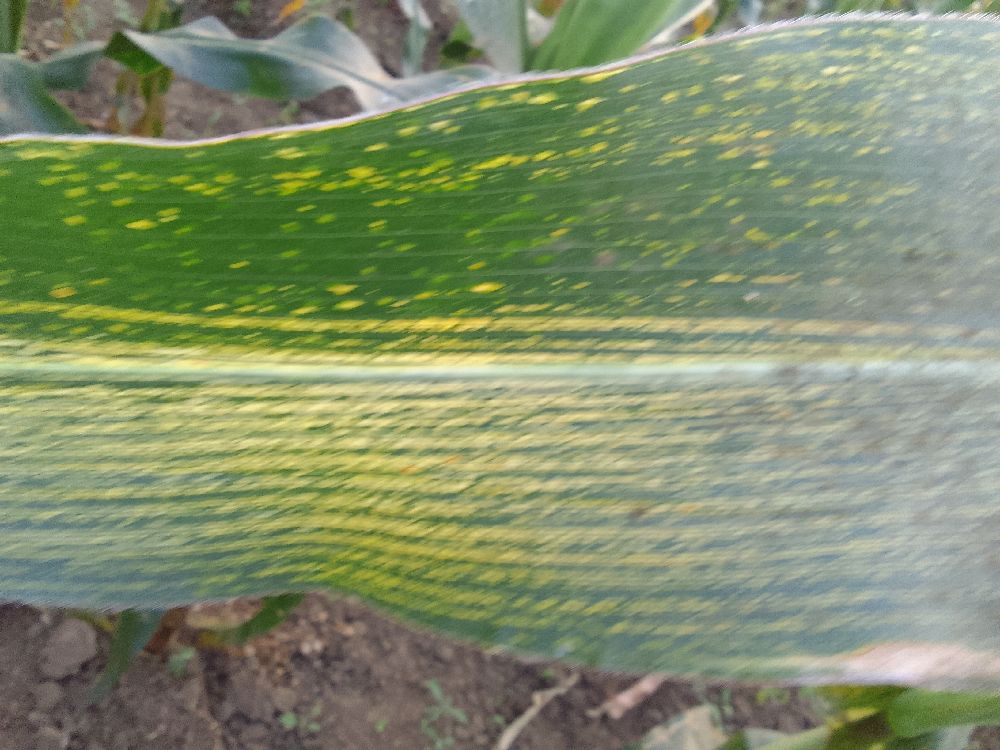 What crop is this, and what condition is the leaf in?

maize, maize streak virus
